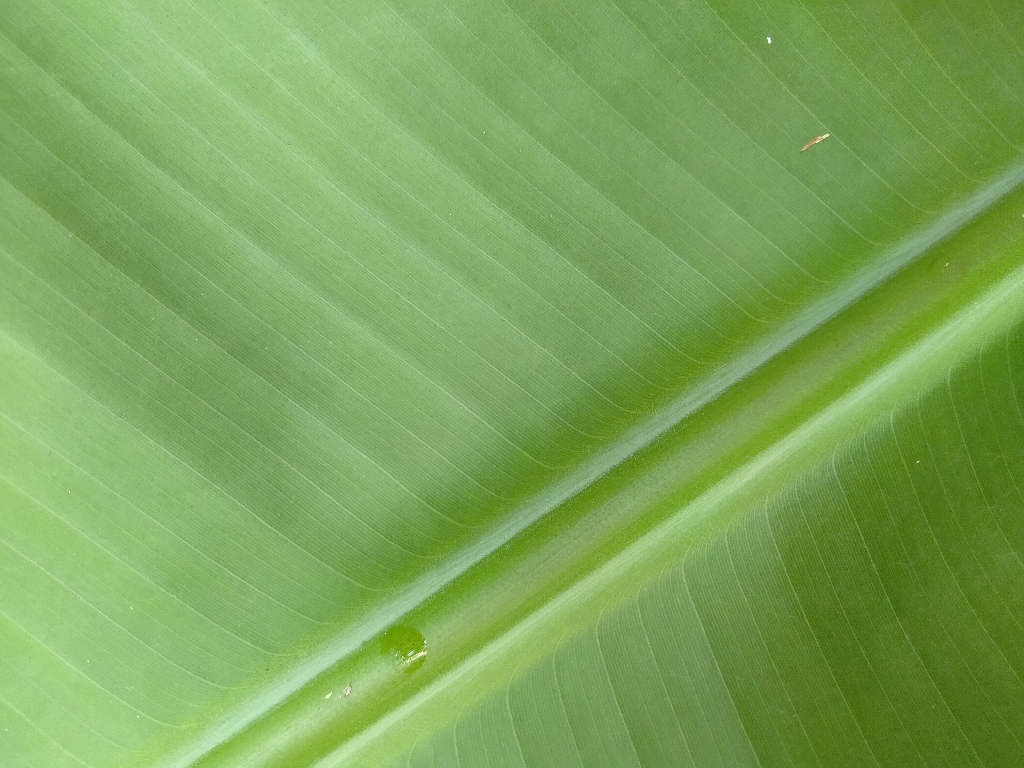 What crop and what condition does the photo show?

banana, healthy
